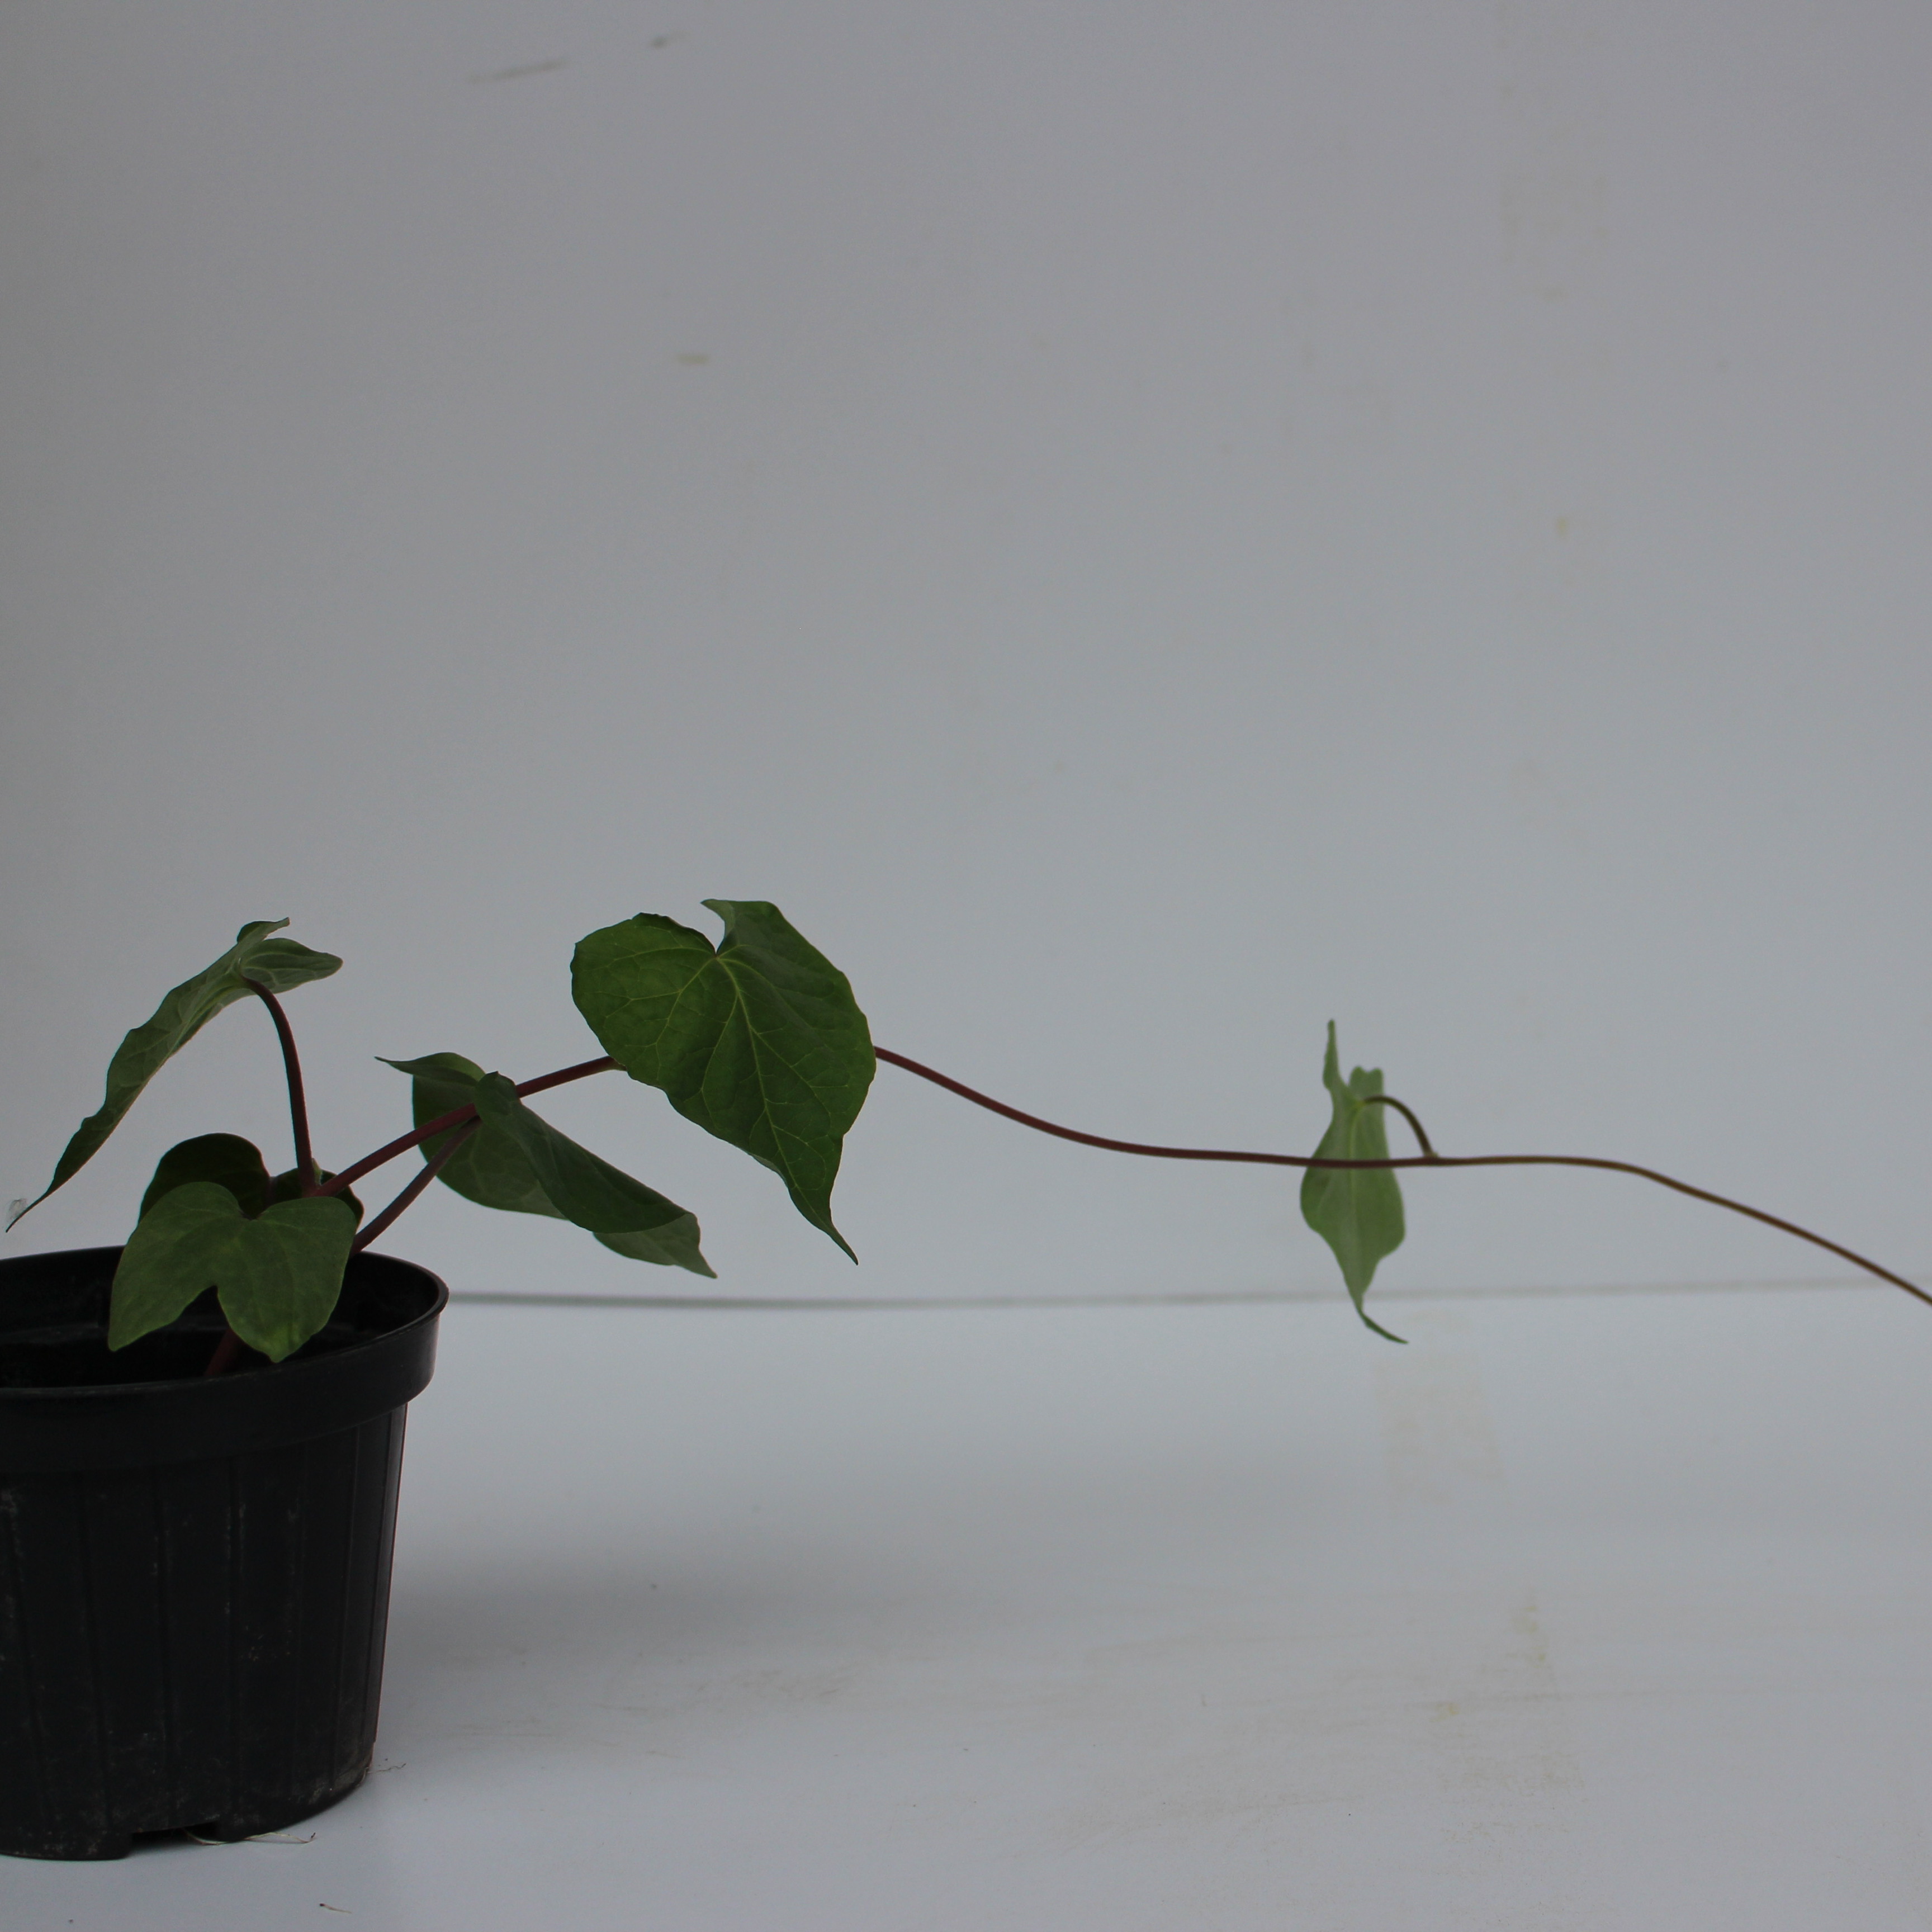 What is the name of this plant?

Convolvulus arvensis
